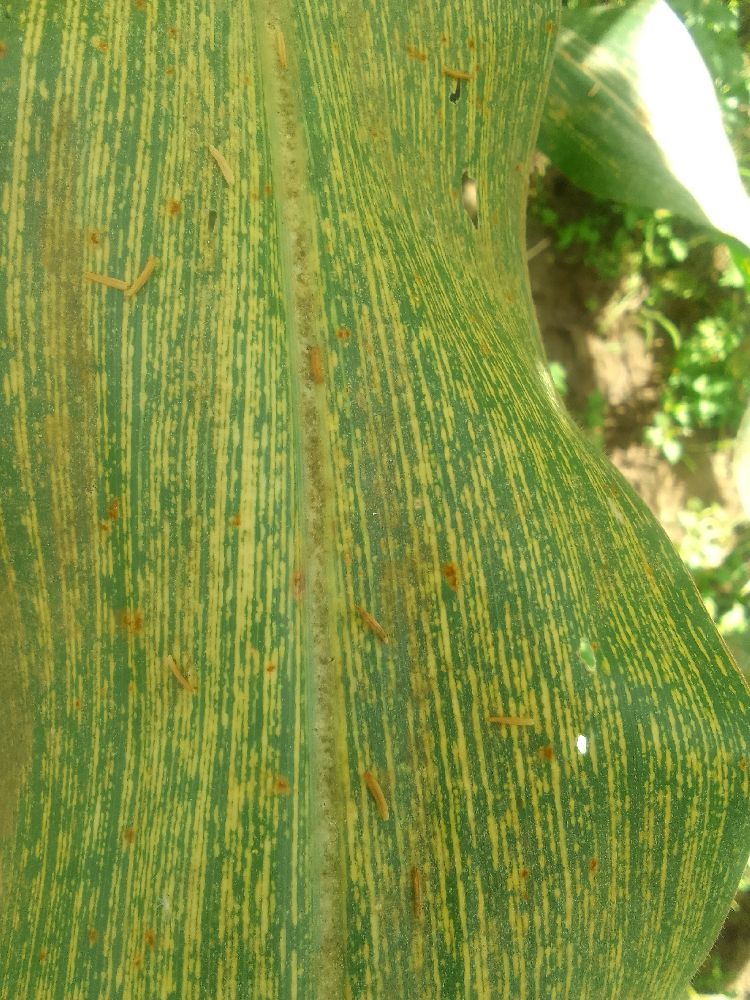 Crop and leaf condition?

maize, maize streak virus
